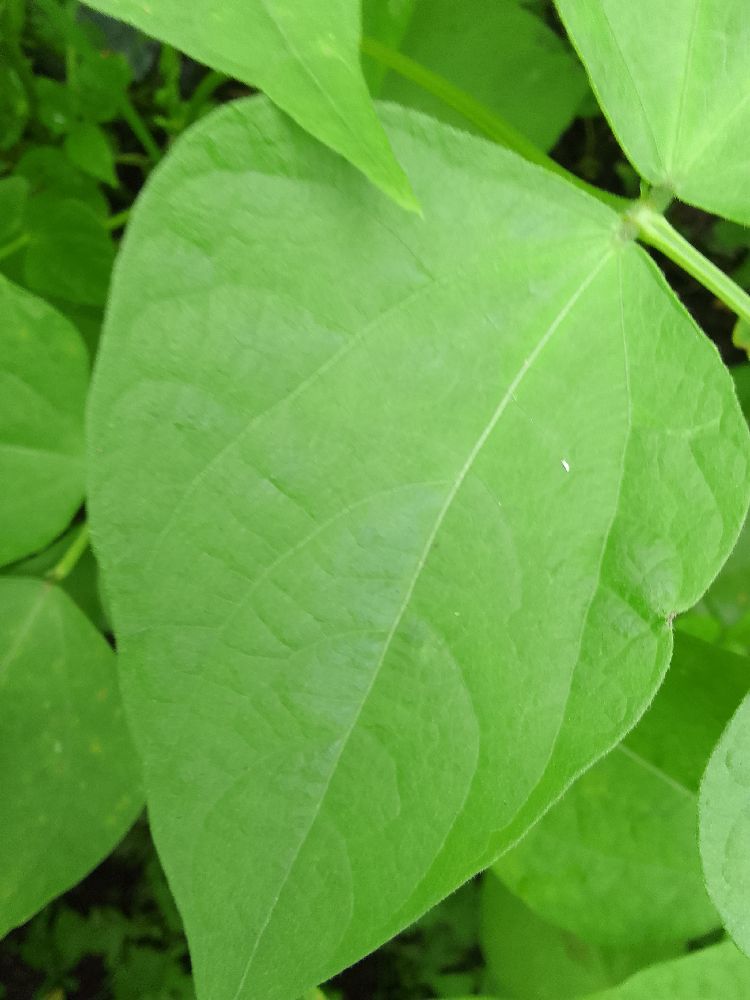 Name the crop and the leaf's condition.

common bean, healthy
